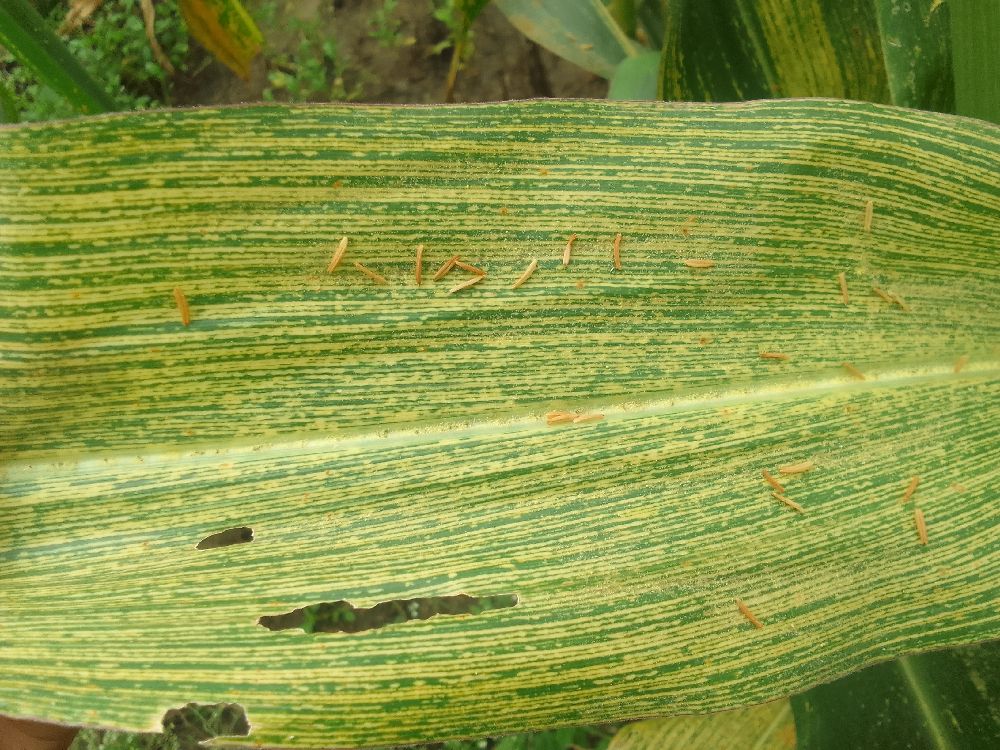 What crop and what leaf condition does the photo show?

maize, maize streak virus
